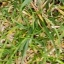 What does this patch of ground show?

grass
